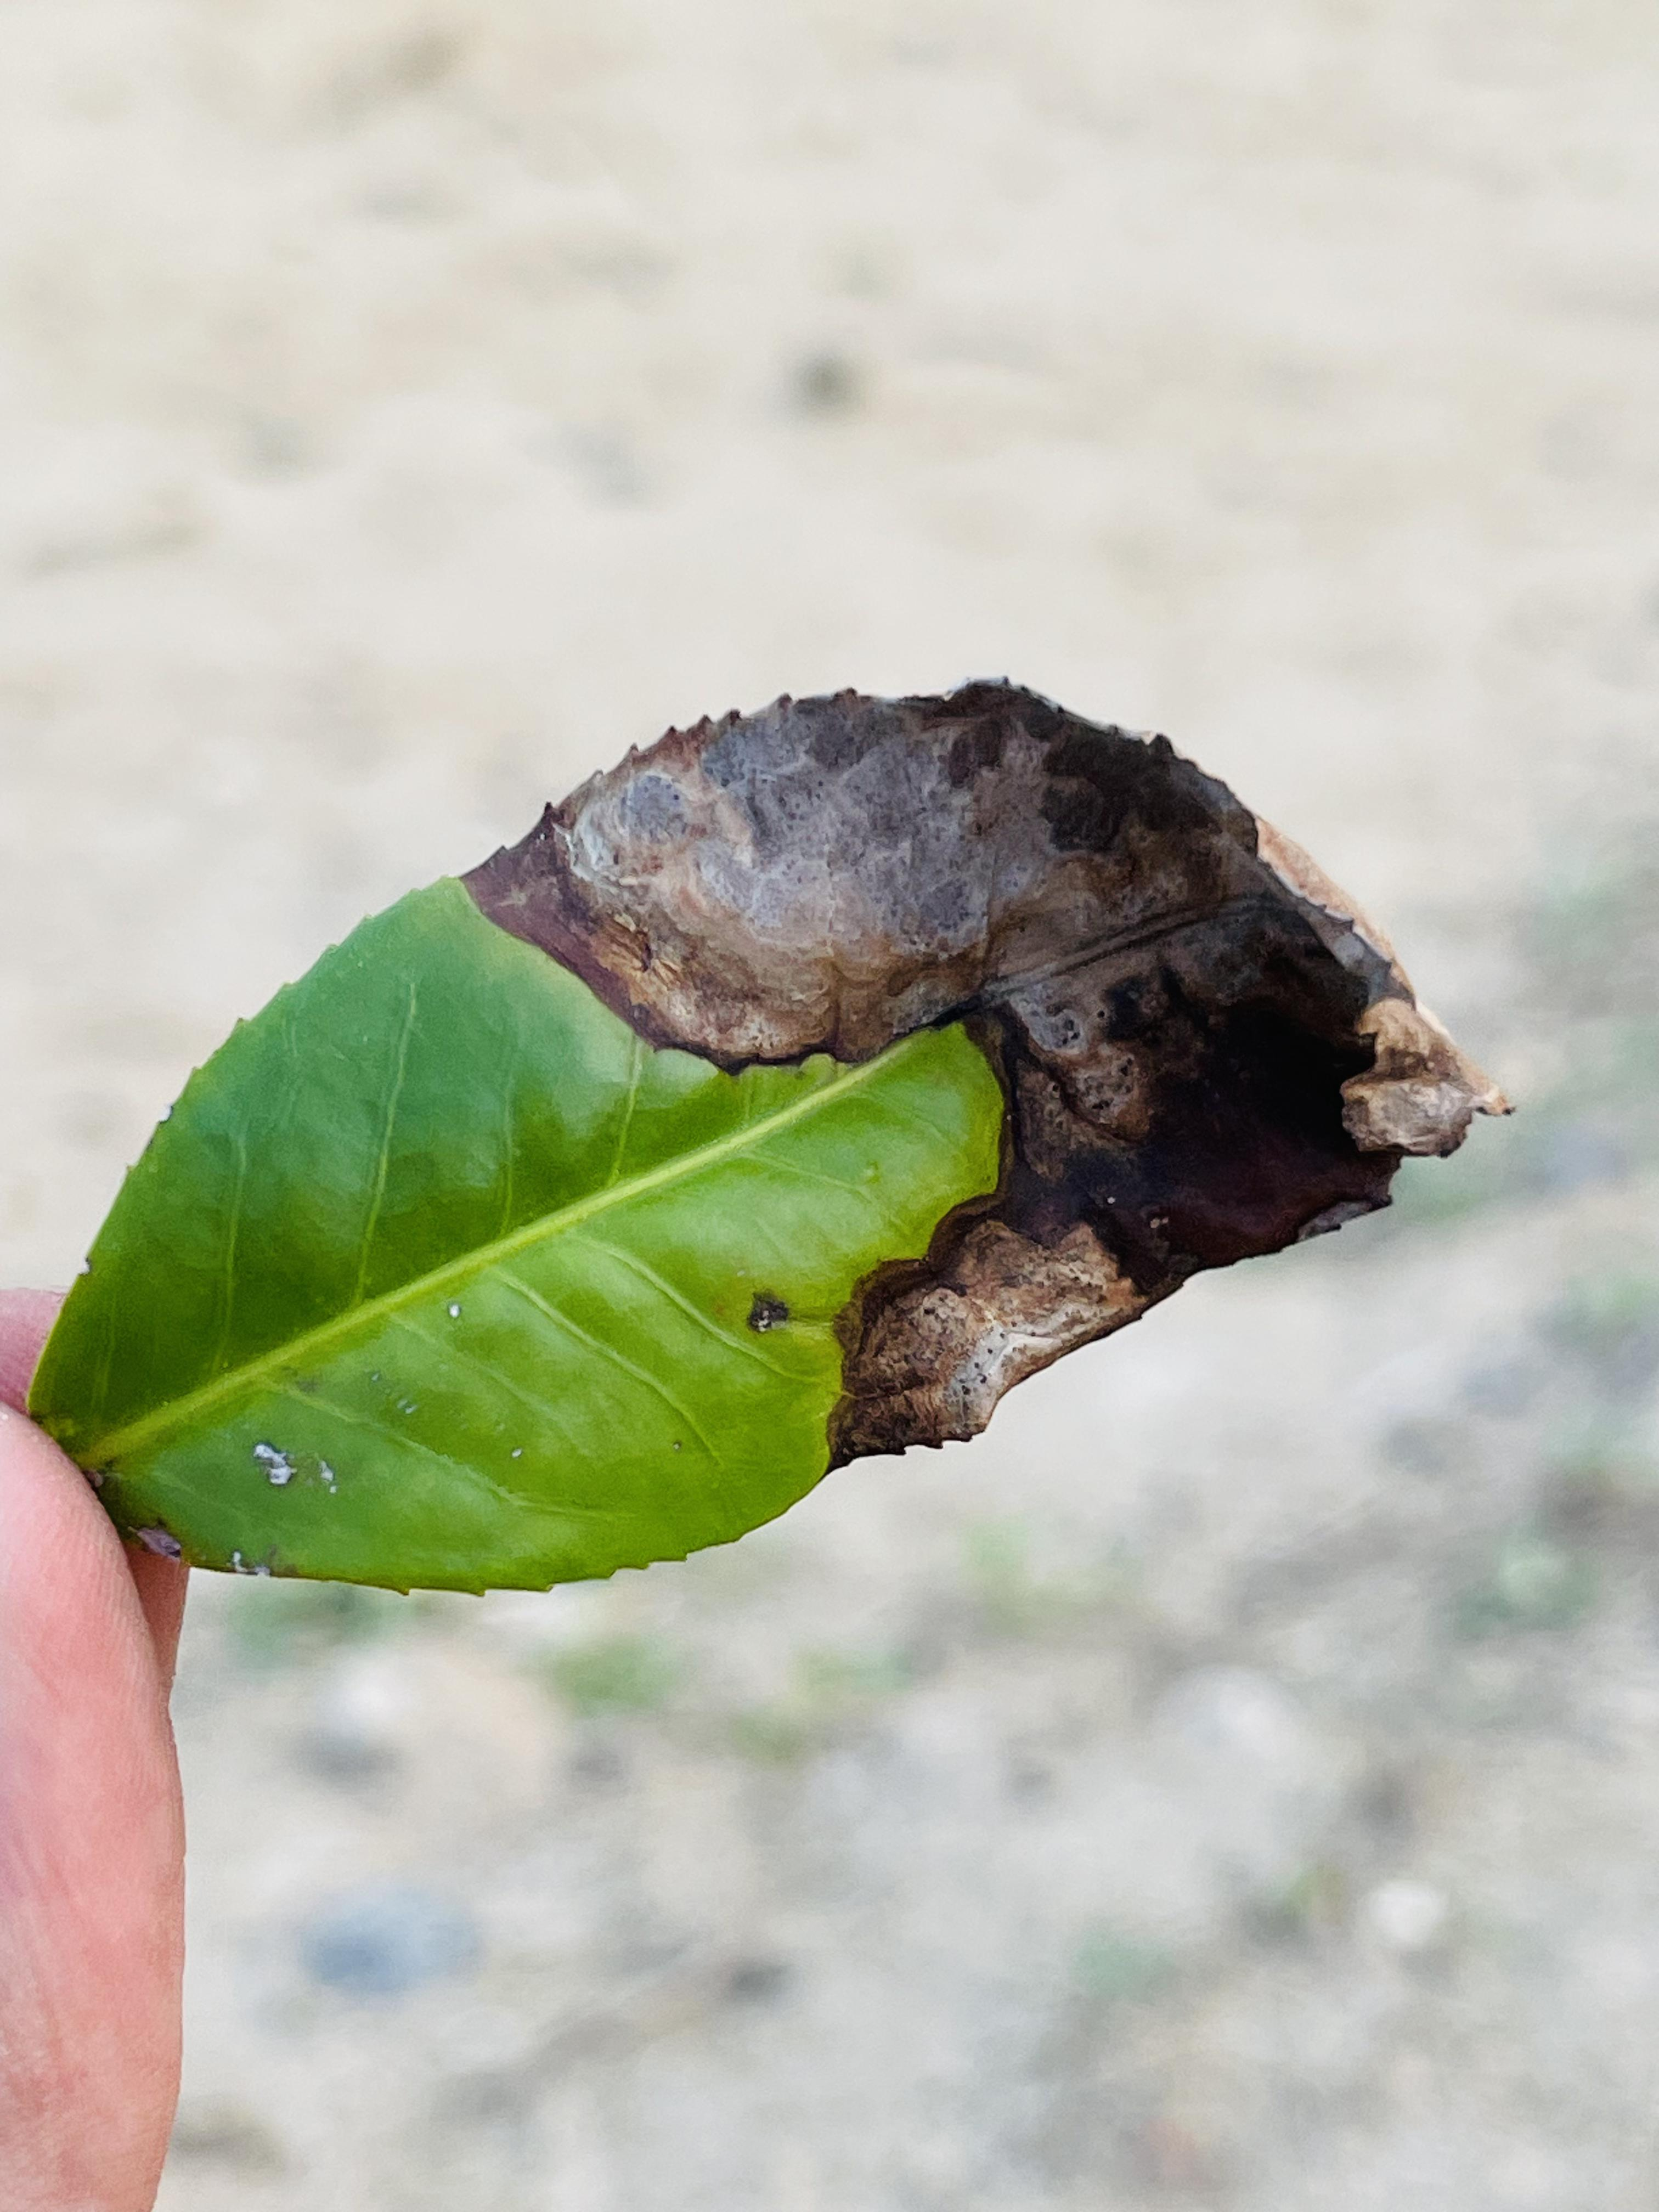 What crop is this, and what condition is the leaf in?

tea, blight
